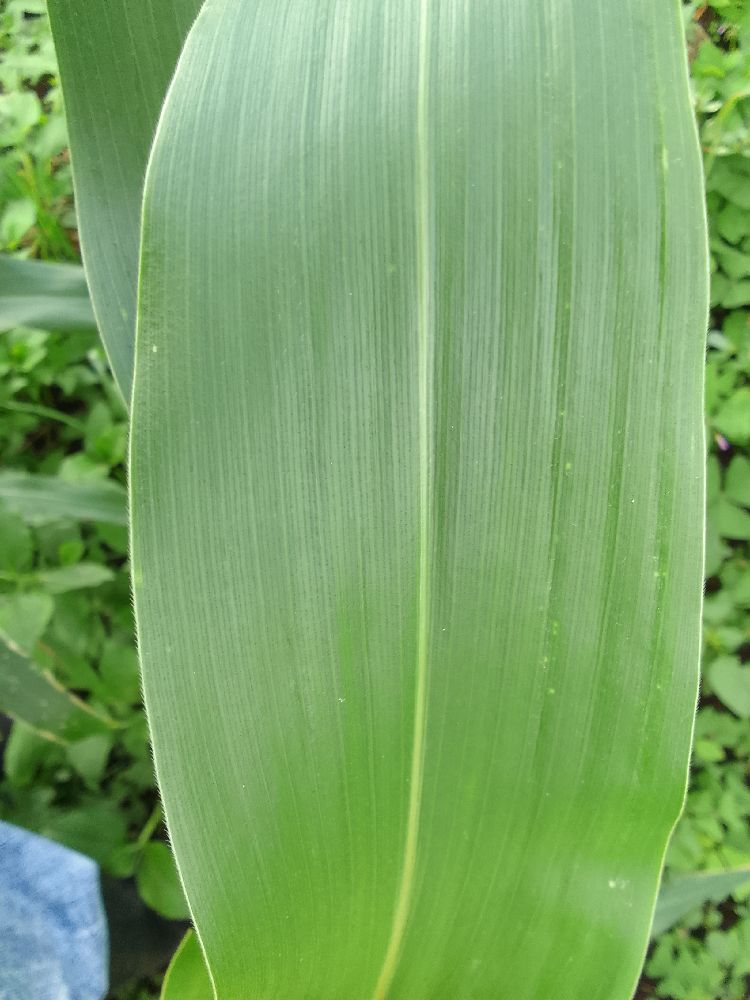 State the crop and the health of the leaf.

maize, healthy
